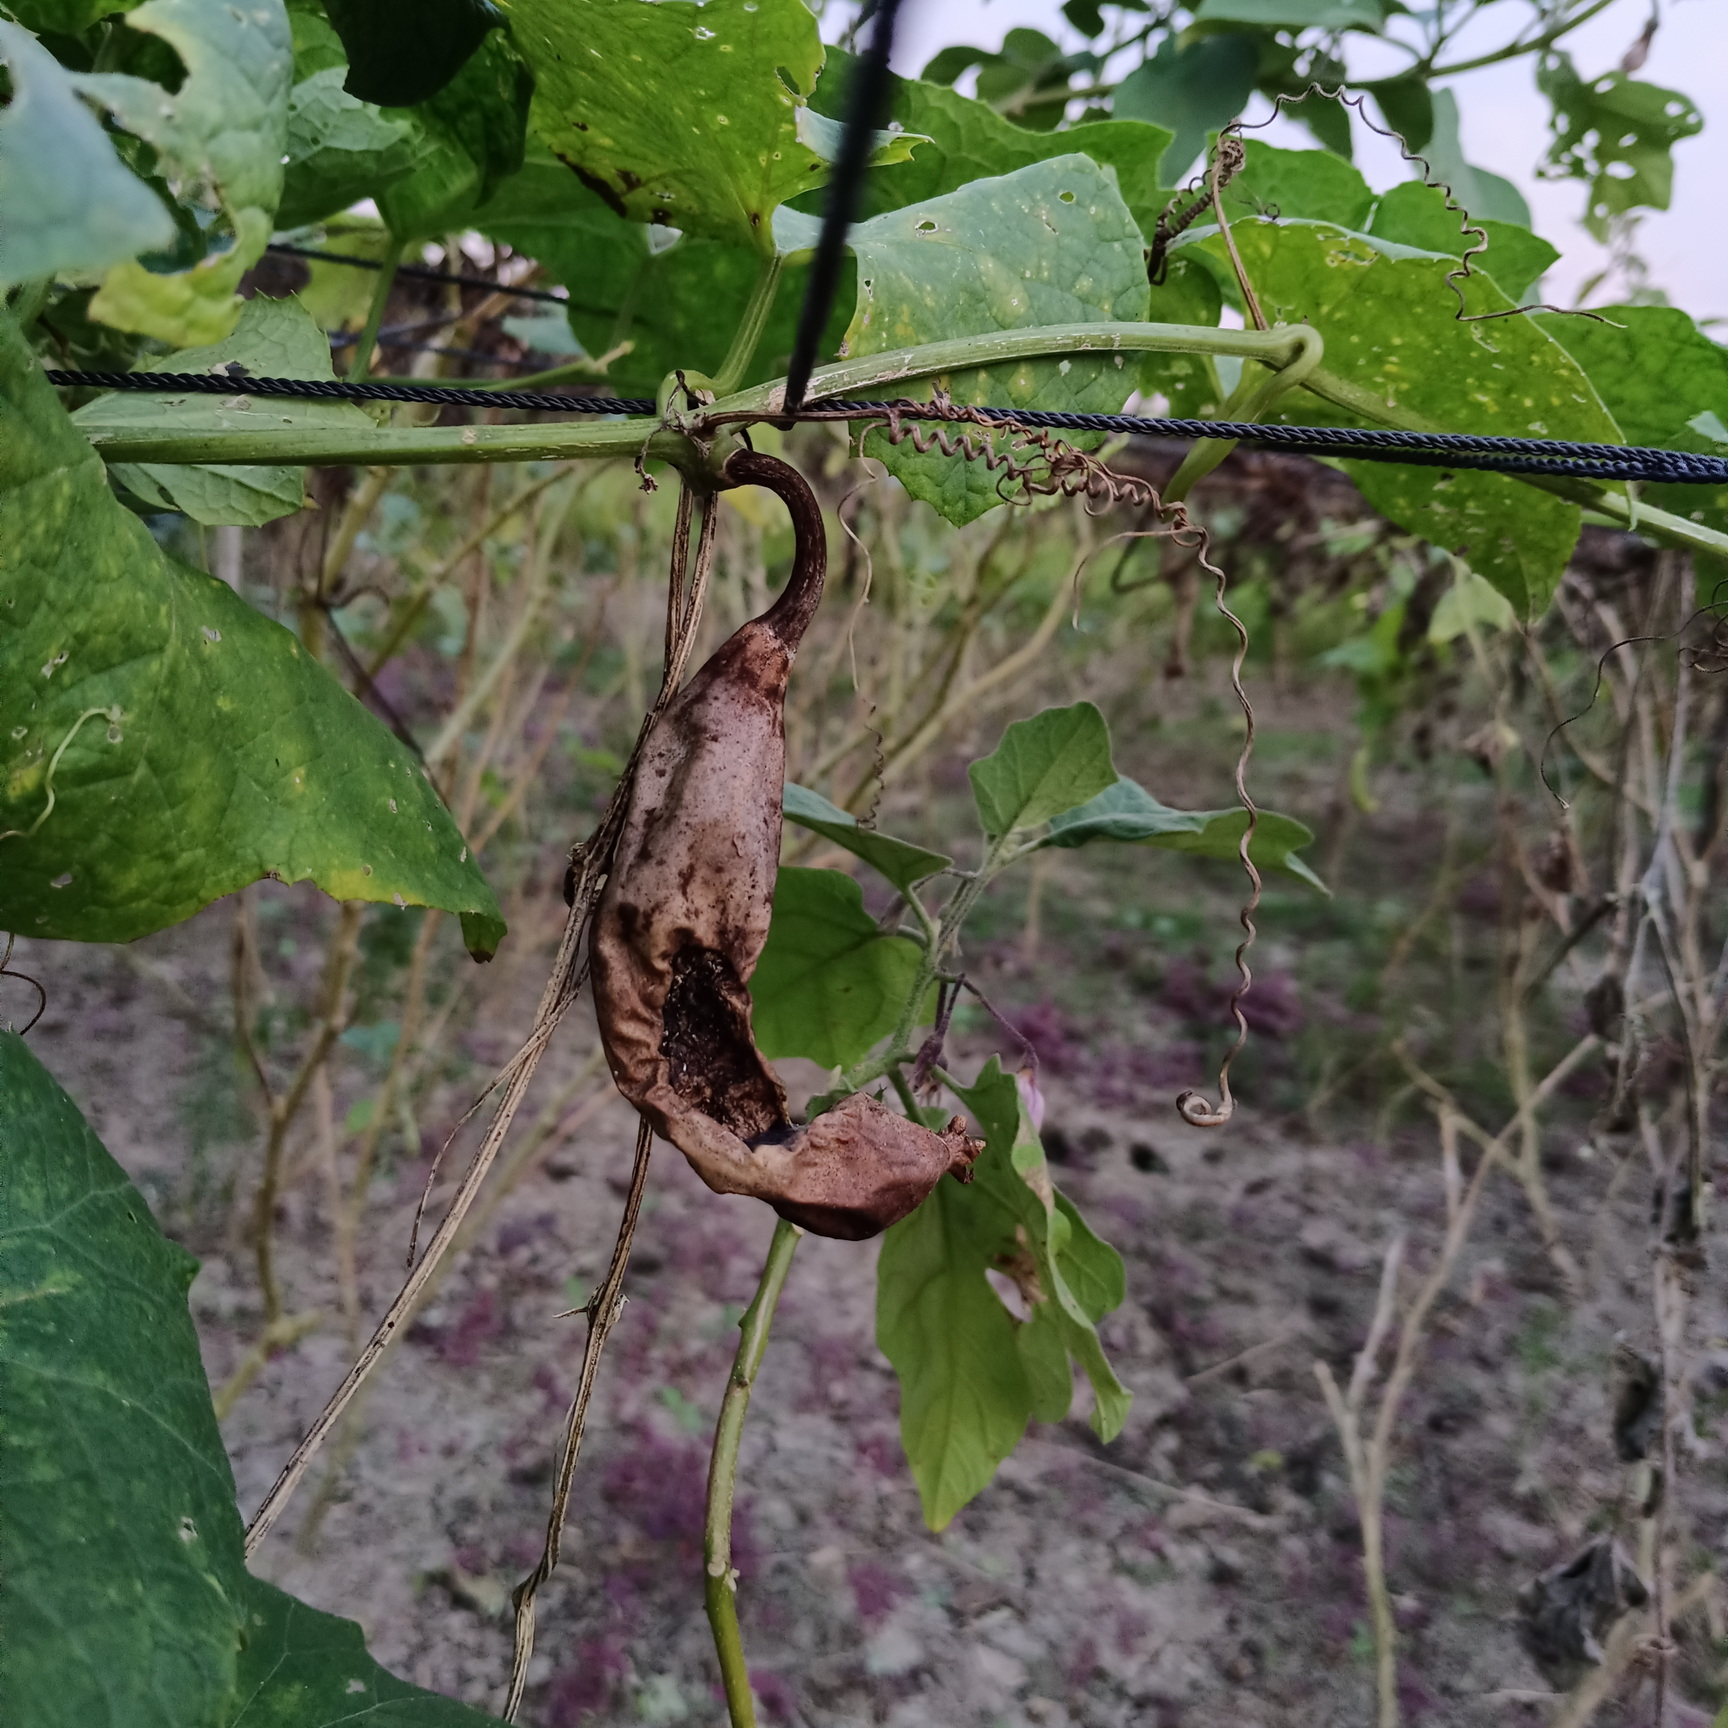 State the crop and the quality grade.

luffa, faulty
